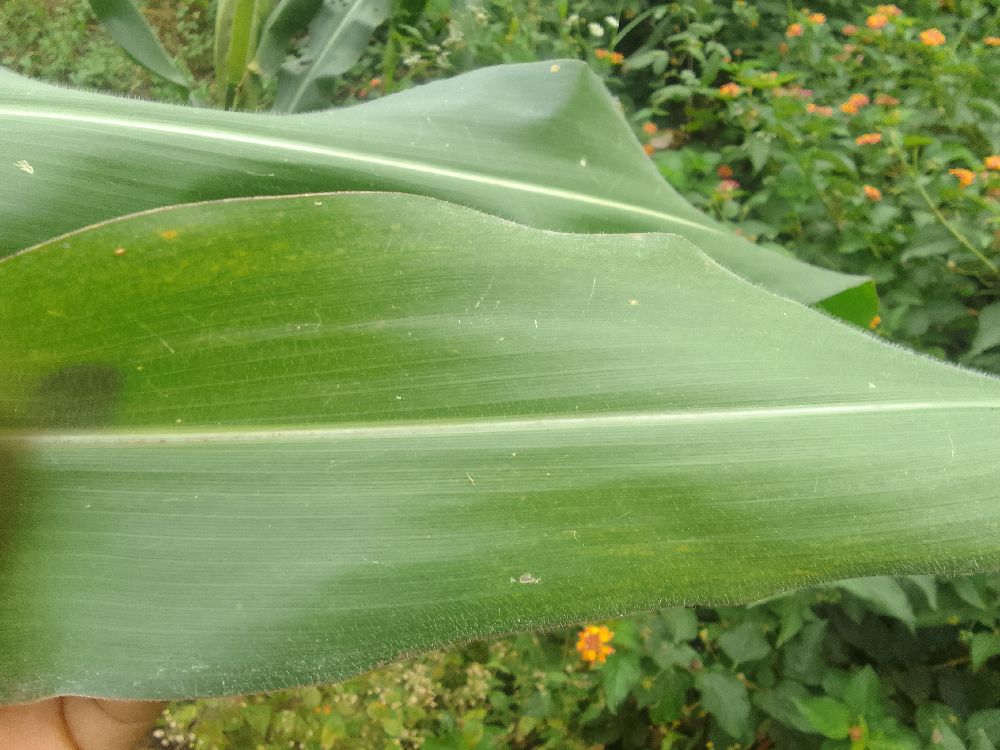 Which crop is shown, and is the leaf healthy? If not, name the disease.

maize, healthy
